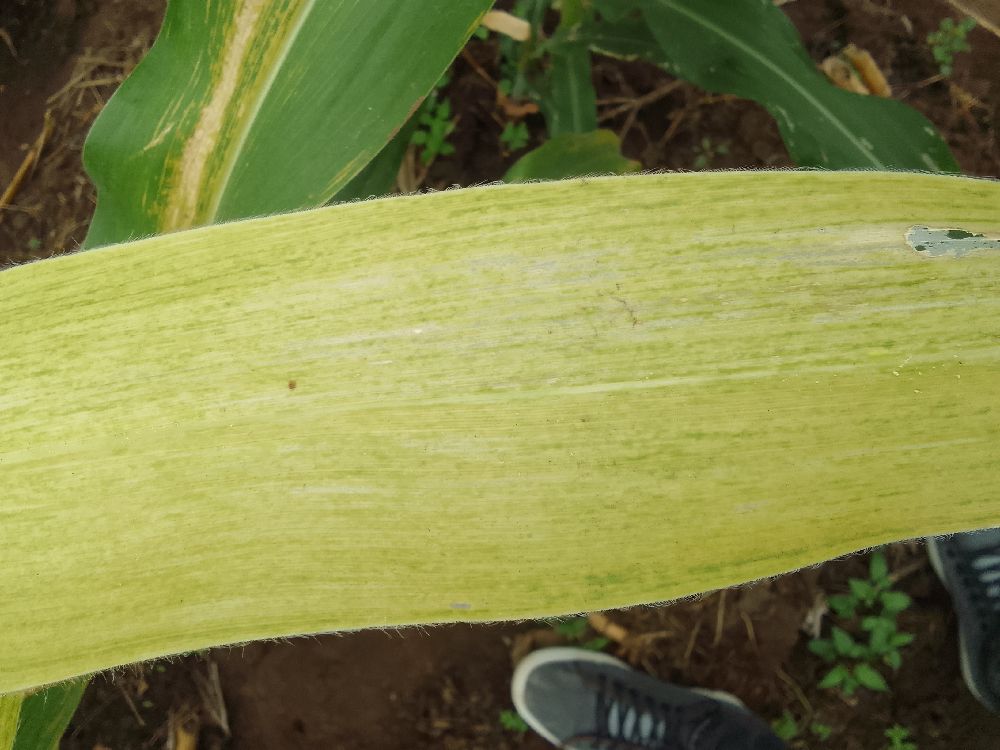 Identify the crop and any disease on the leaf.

maize, maize lethal necrosis
